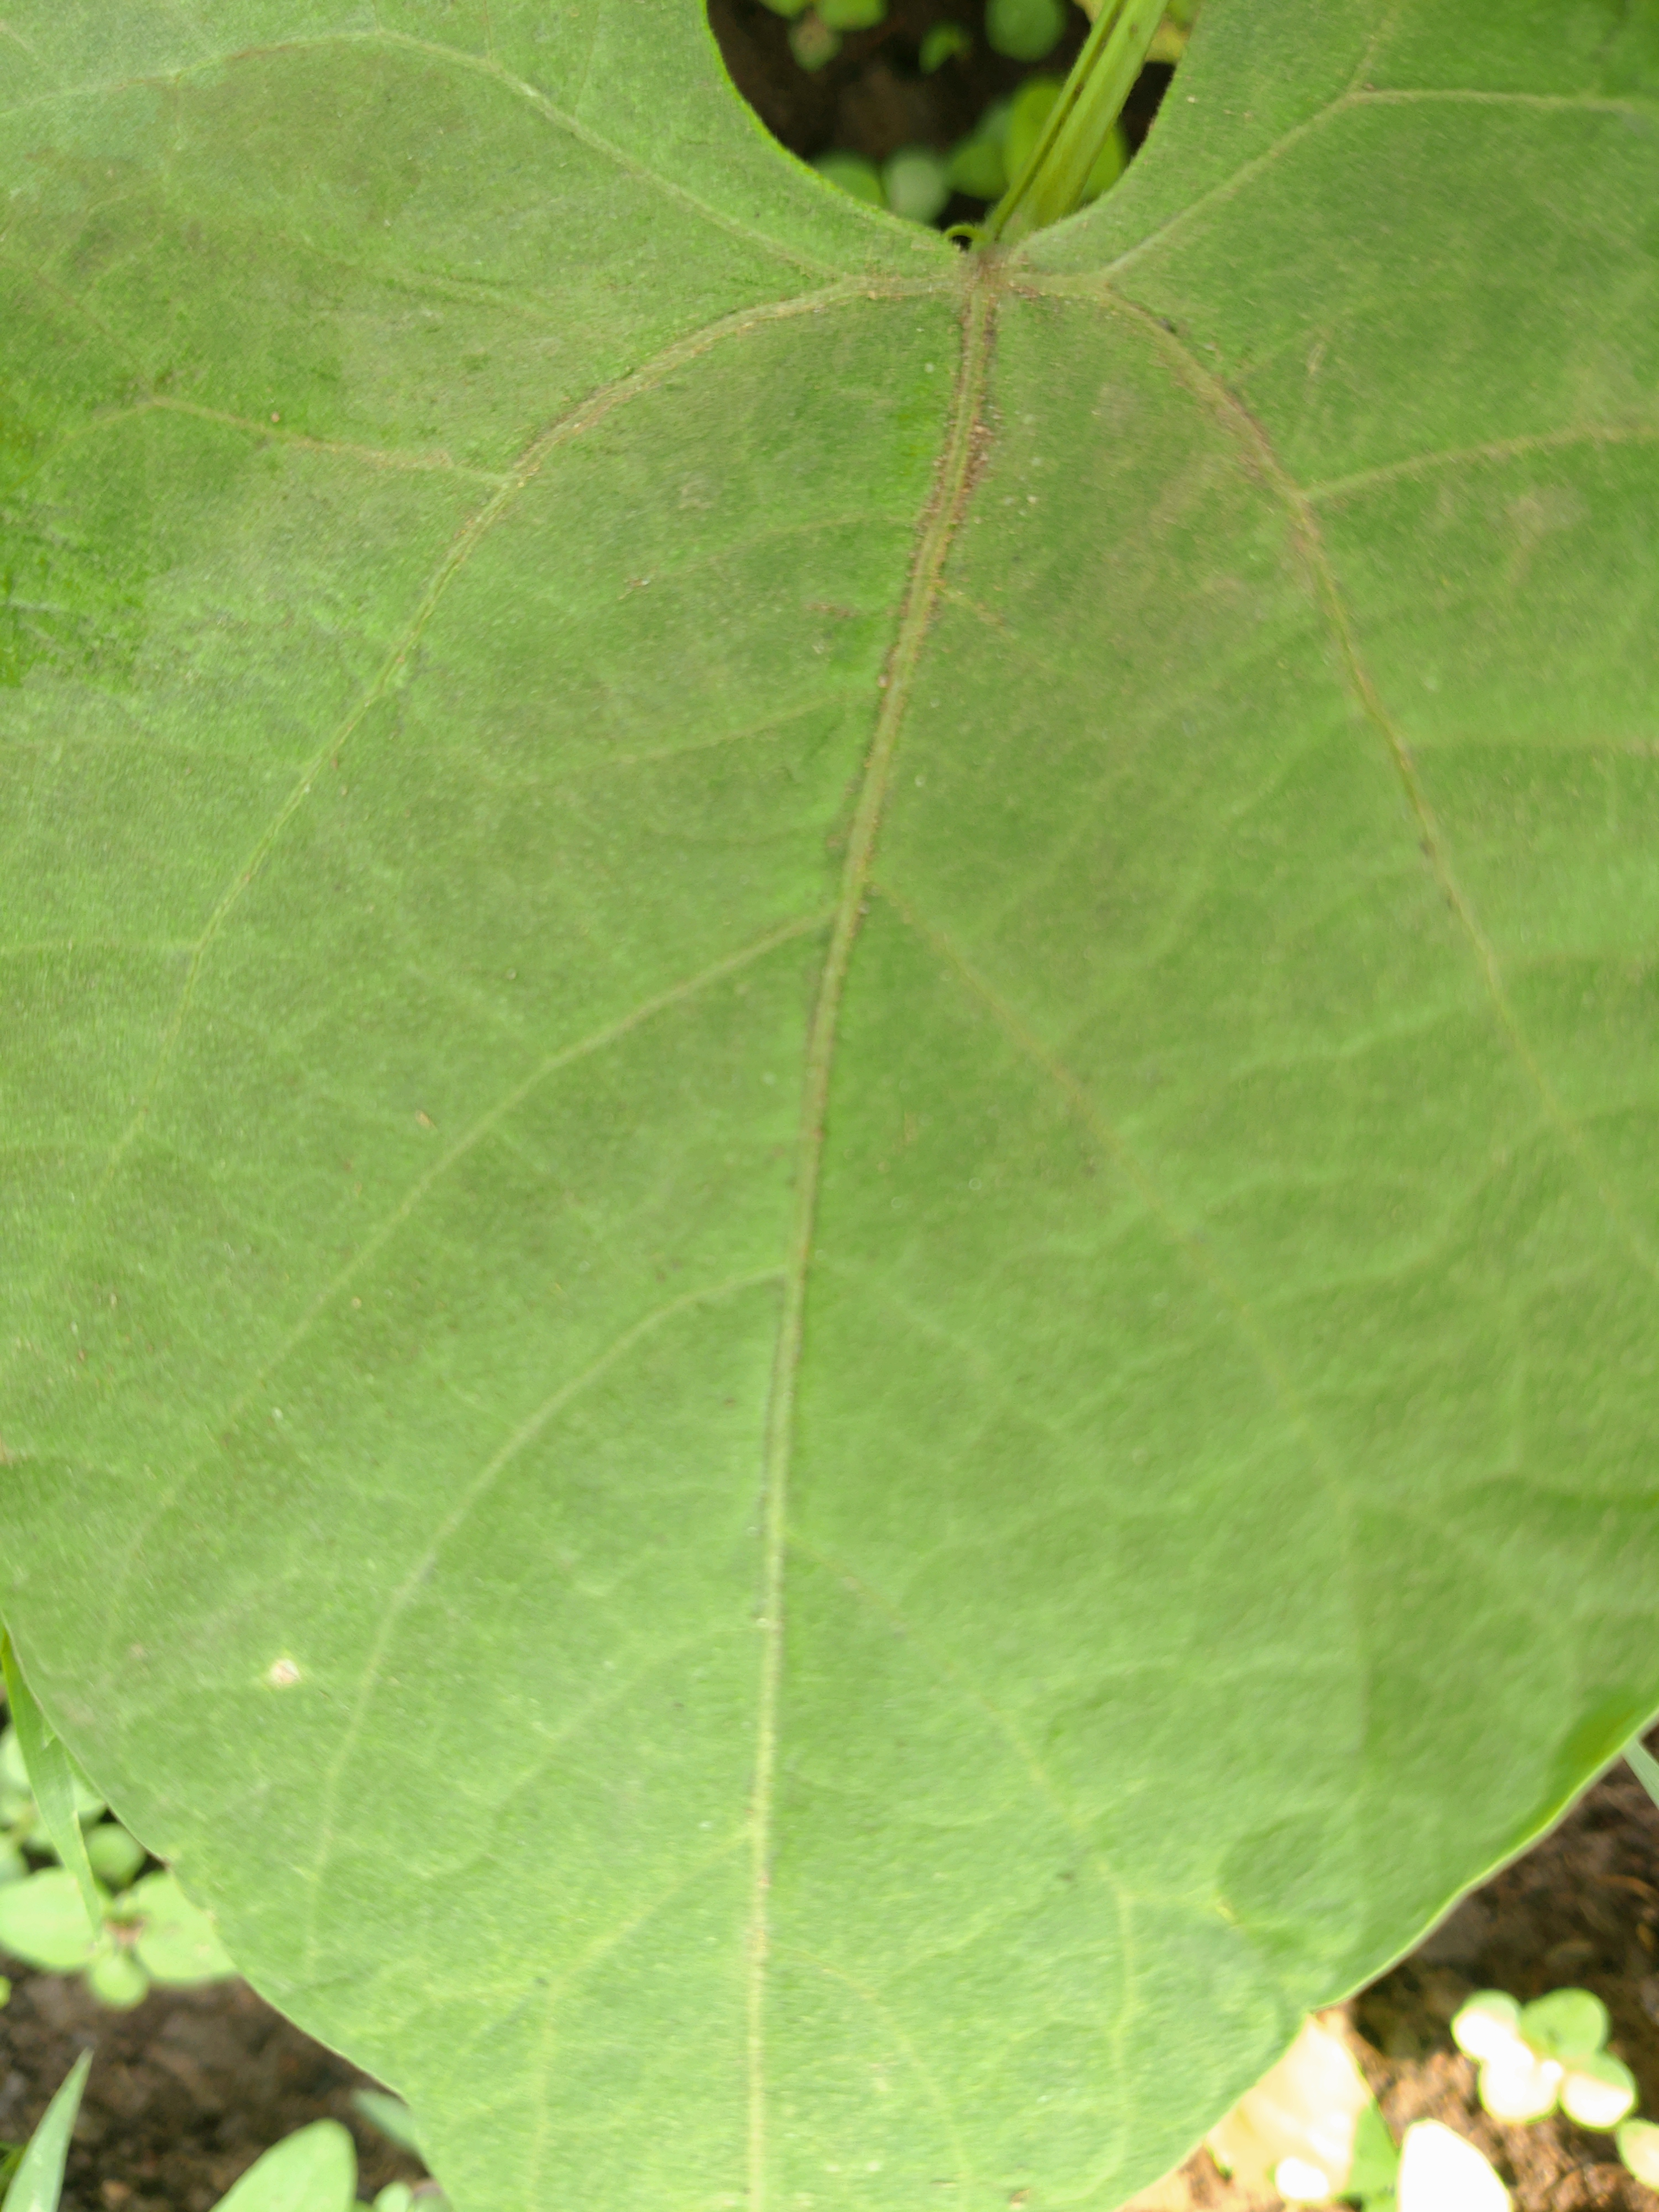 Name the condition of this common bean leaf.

healthy
